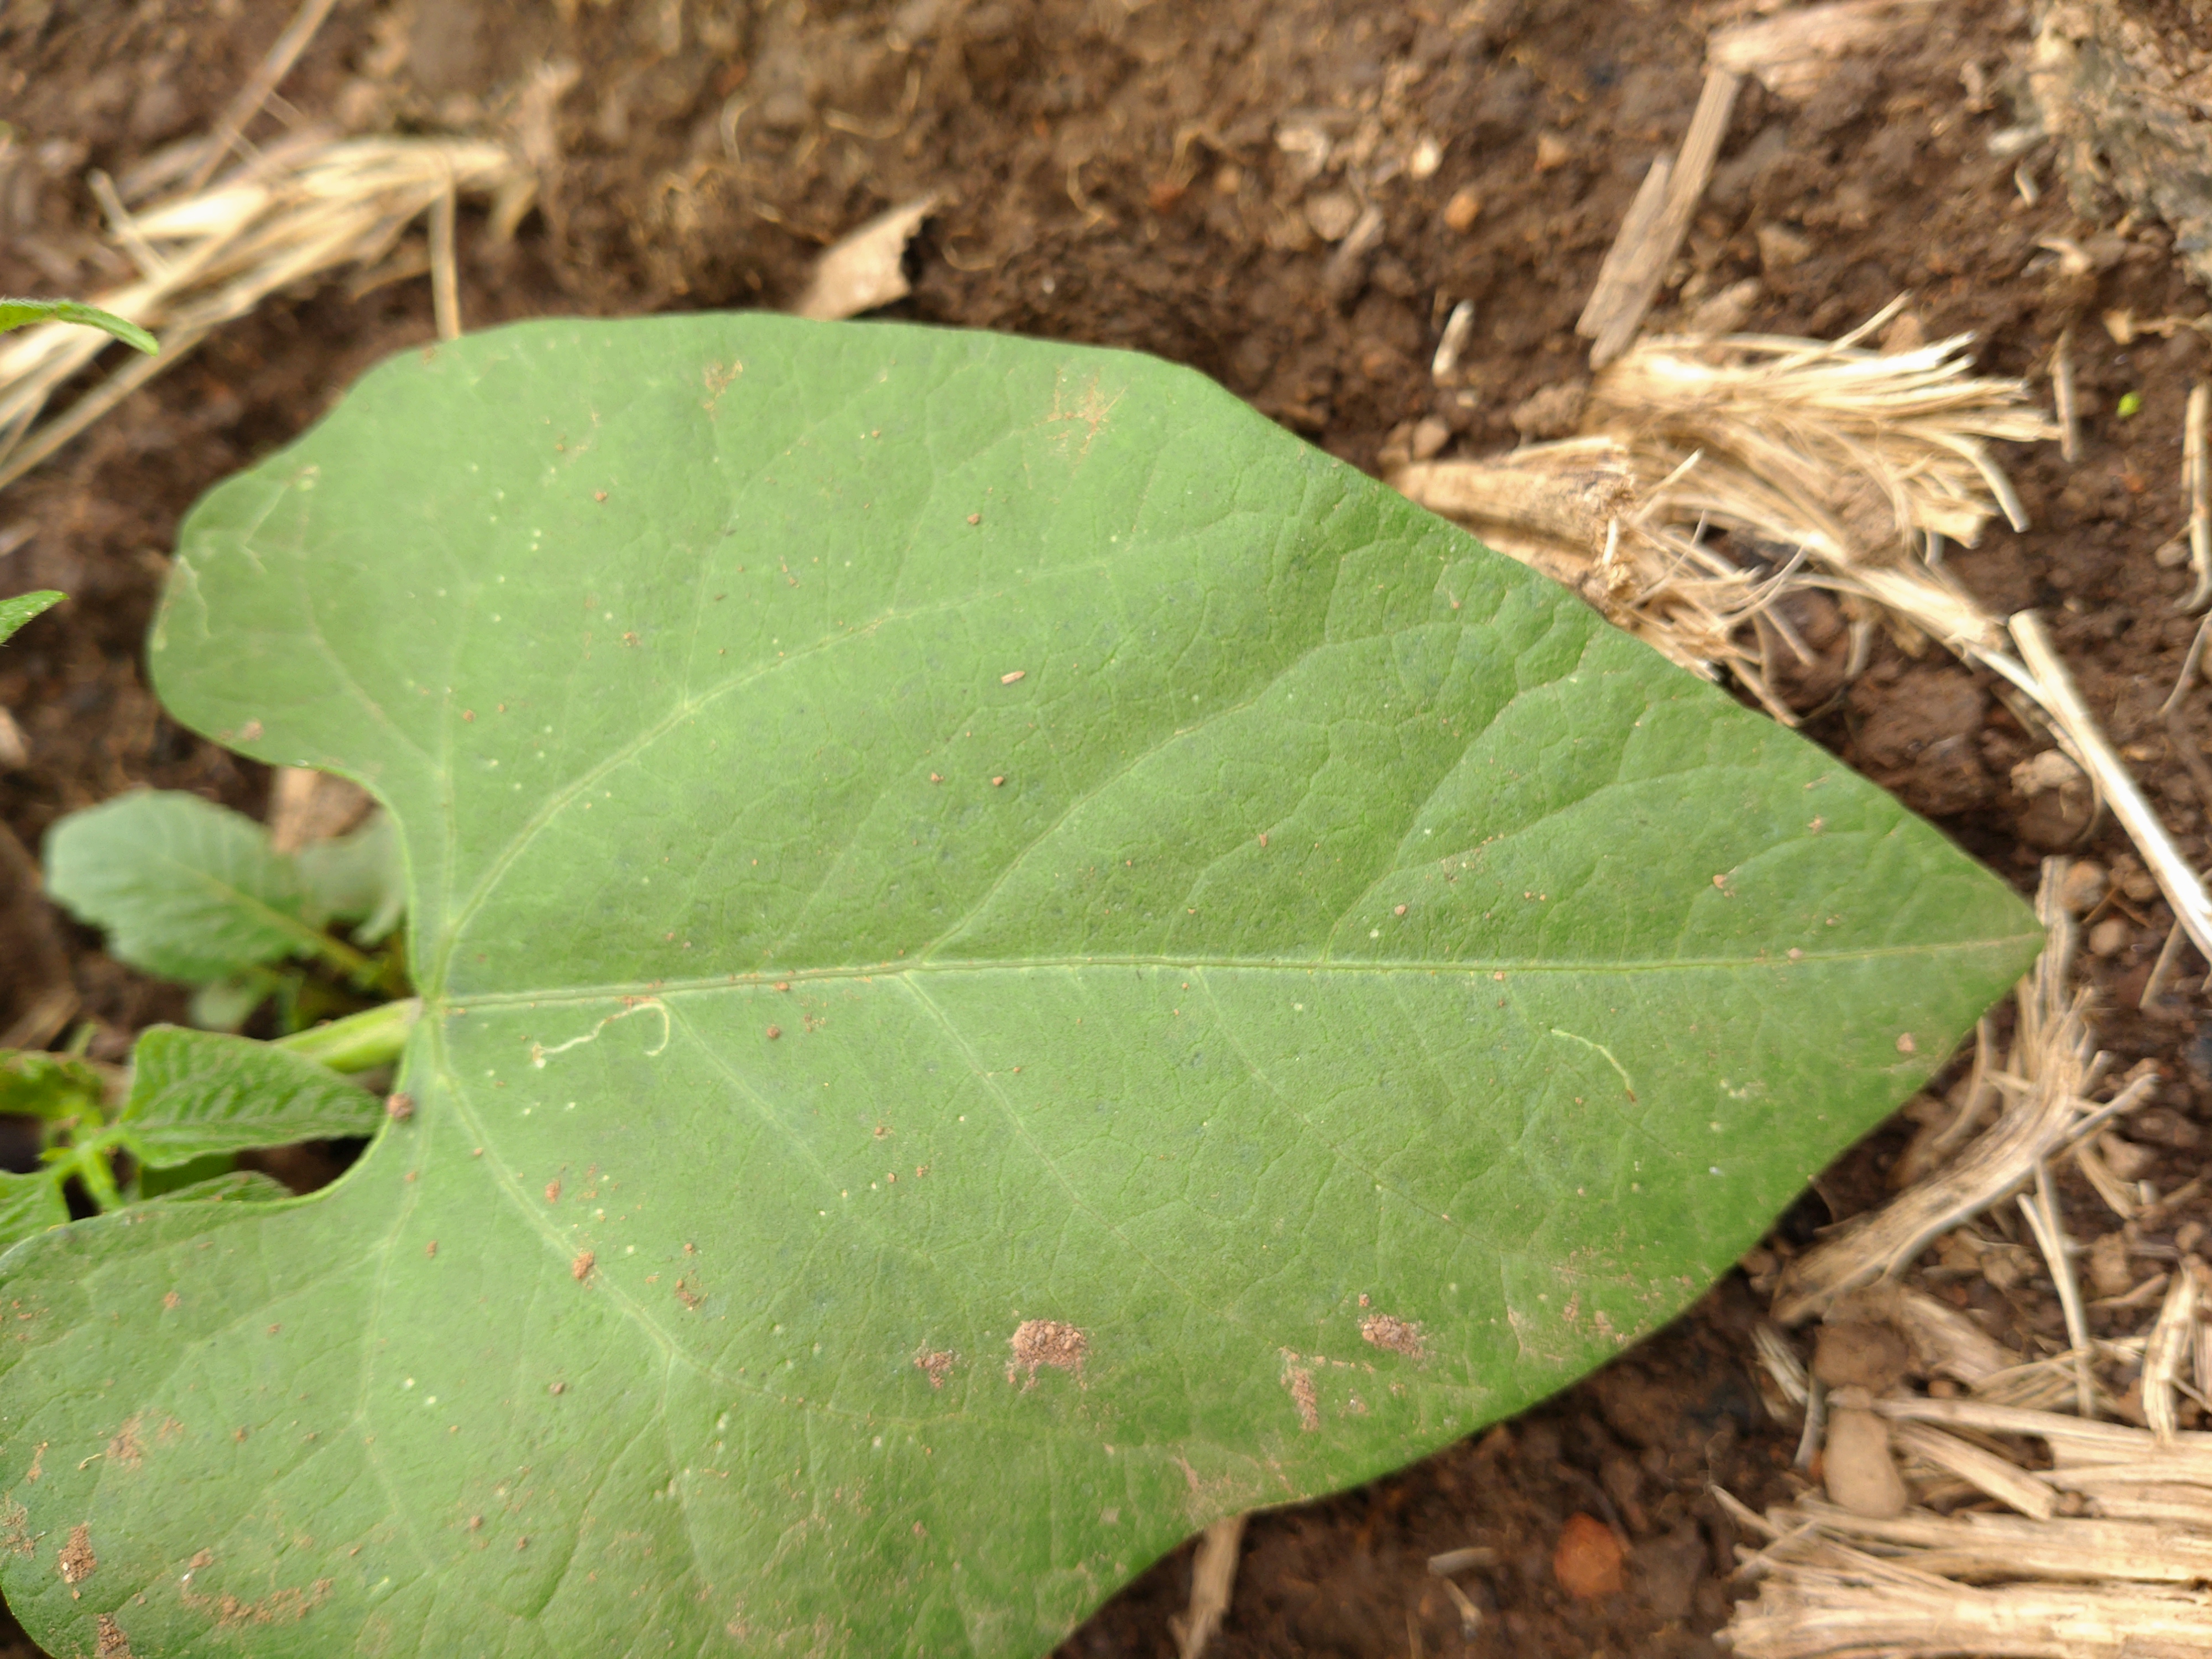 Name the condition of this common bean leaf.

healthy
